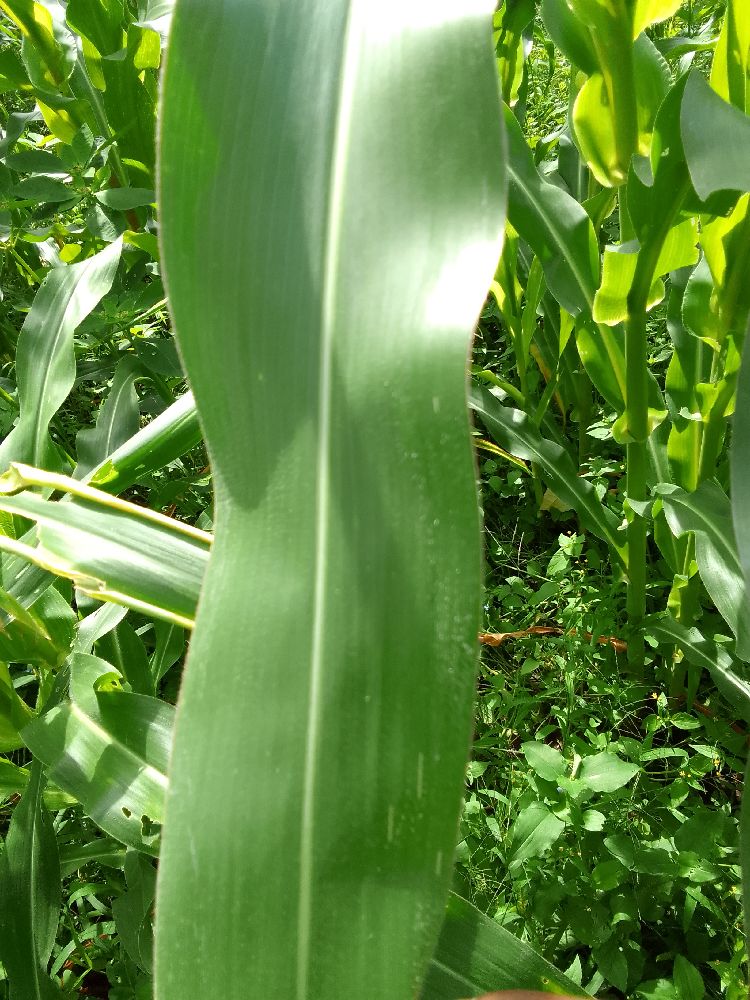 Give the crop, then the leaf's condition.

maize, healthy
